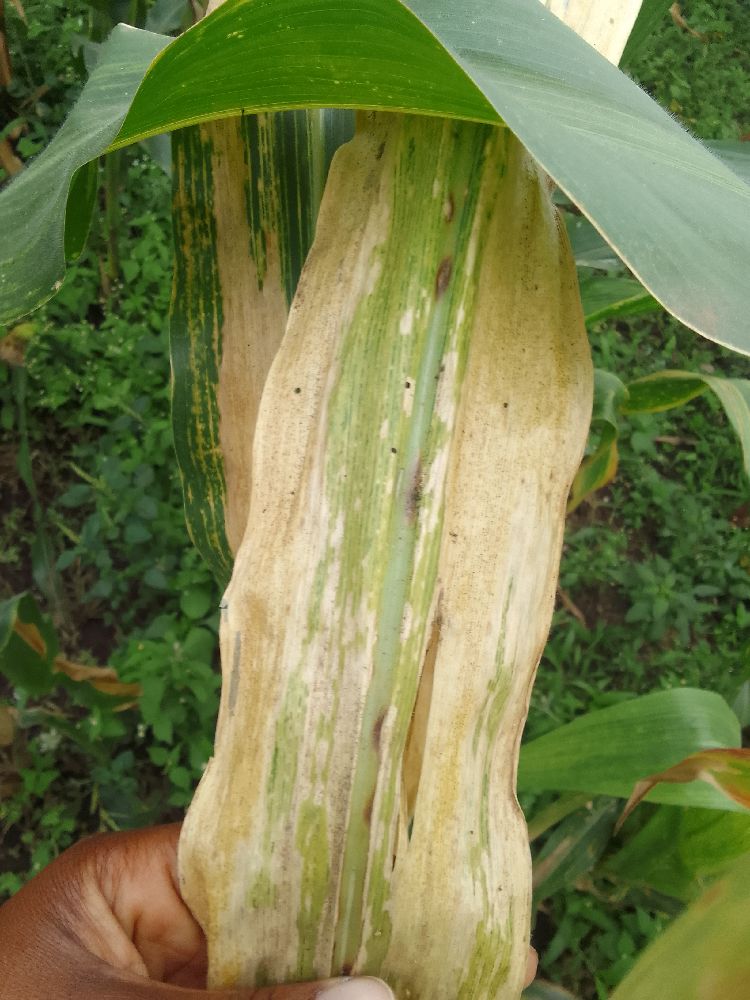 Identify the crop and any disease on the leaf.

maize, maize lethal necrosis
